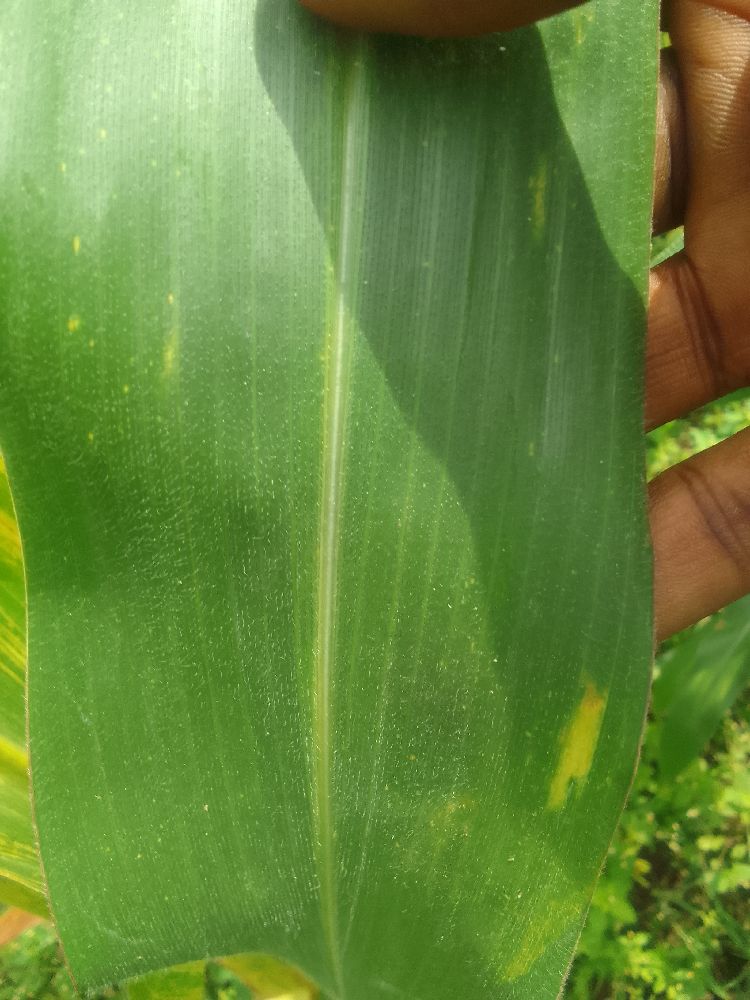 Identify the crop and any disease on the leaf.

maize, healthy
